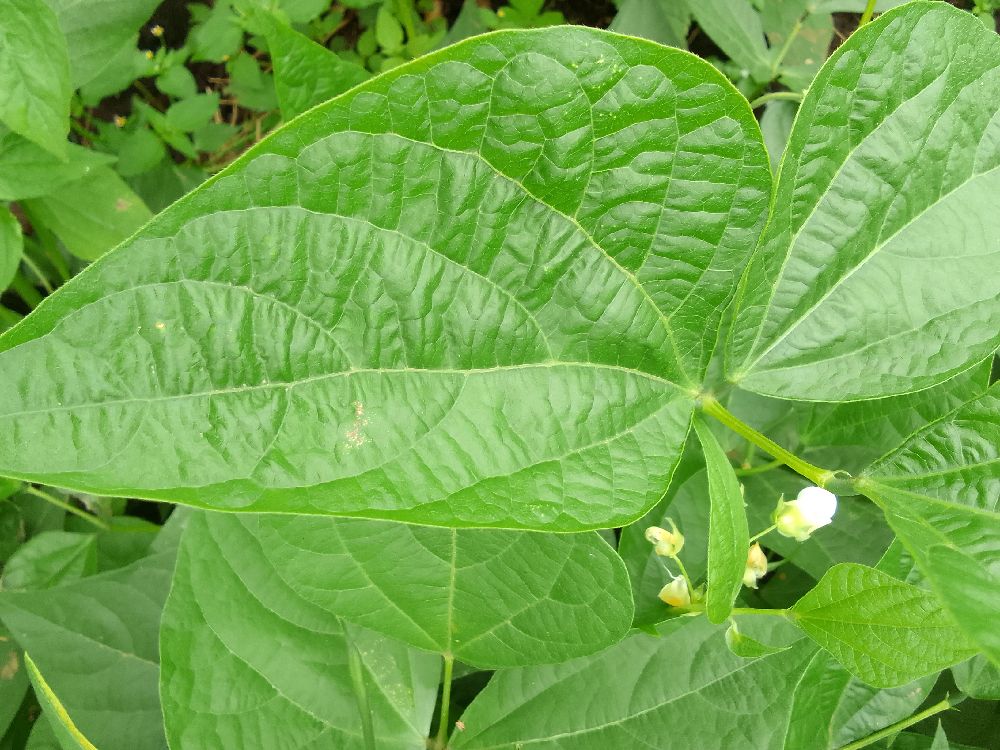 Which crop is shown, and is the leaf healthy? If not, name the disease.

common bean, healthy
